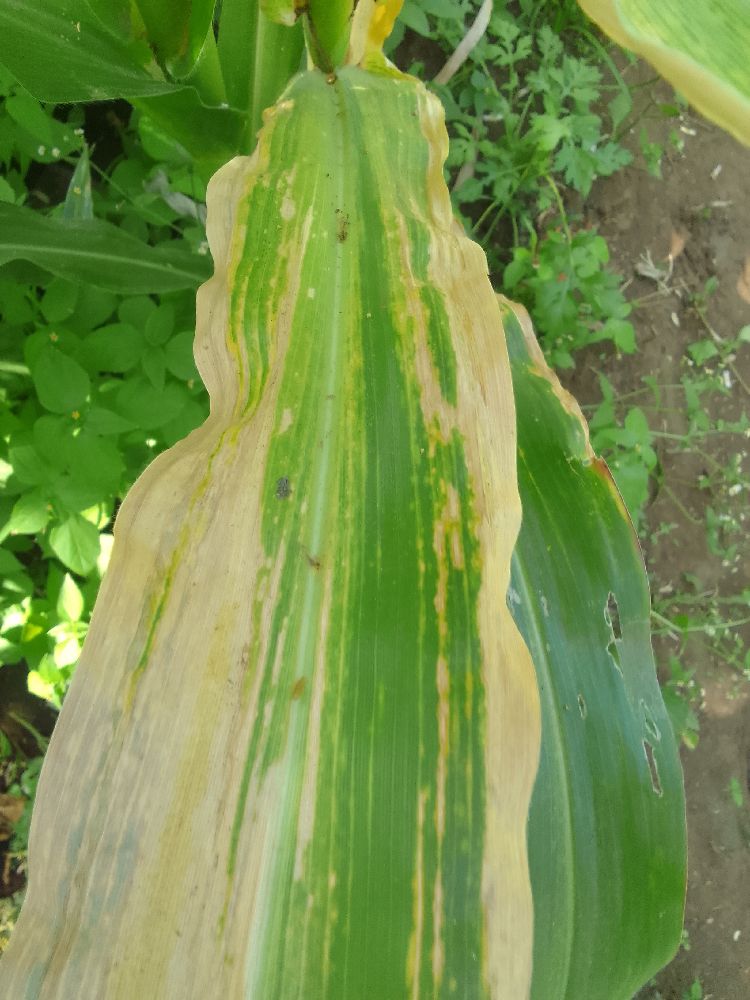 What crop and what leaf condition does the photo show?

maize, maize lethal necrosis
